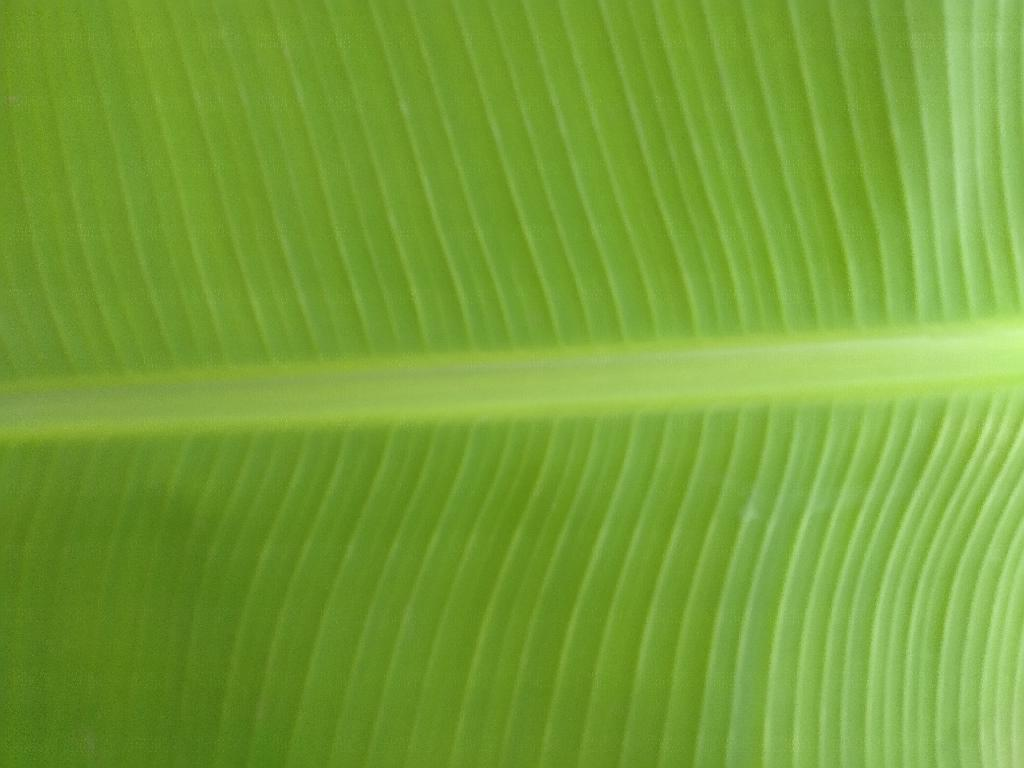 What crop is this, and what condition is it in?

banana, healthy
